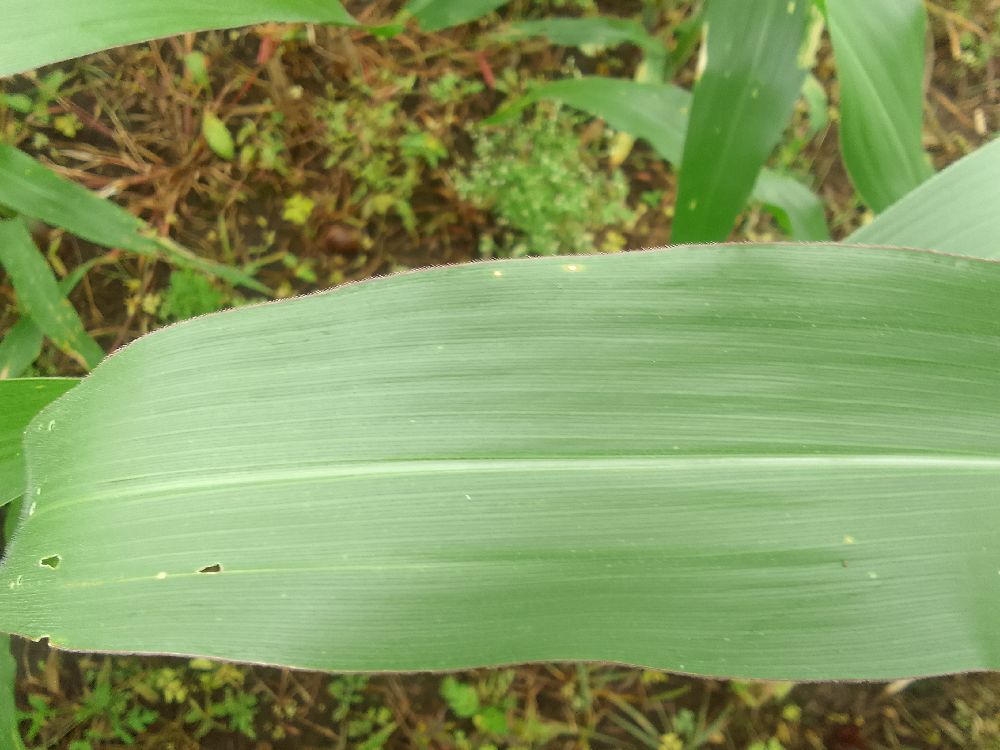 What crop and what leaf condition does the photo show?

maize, healthy
